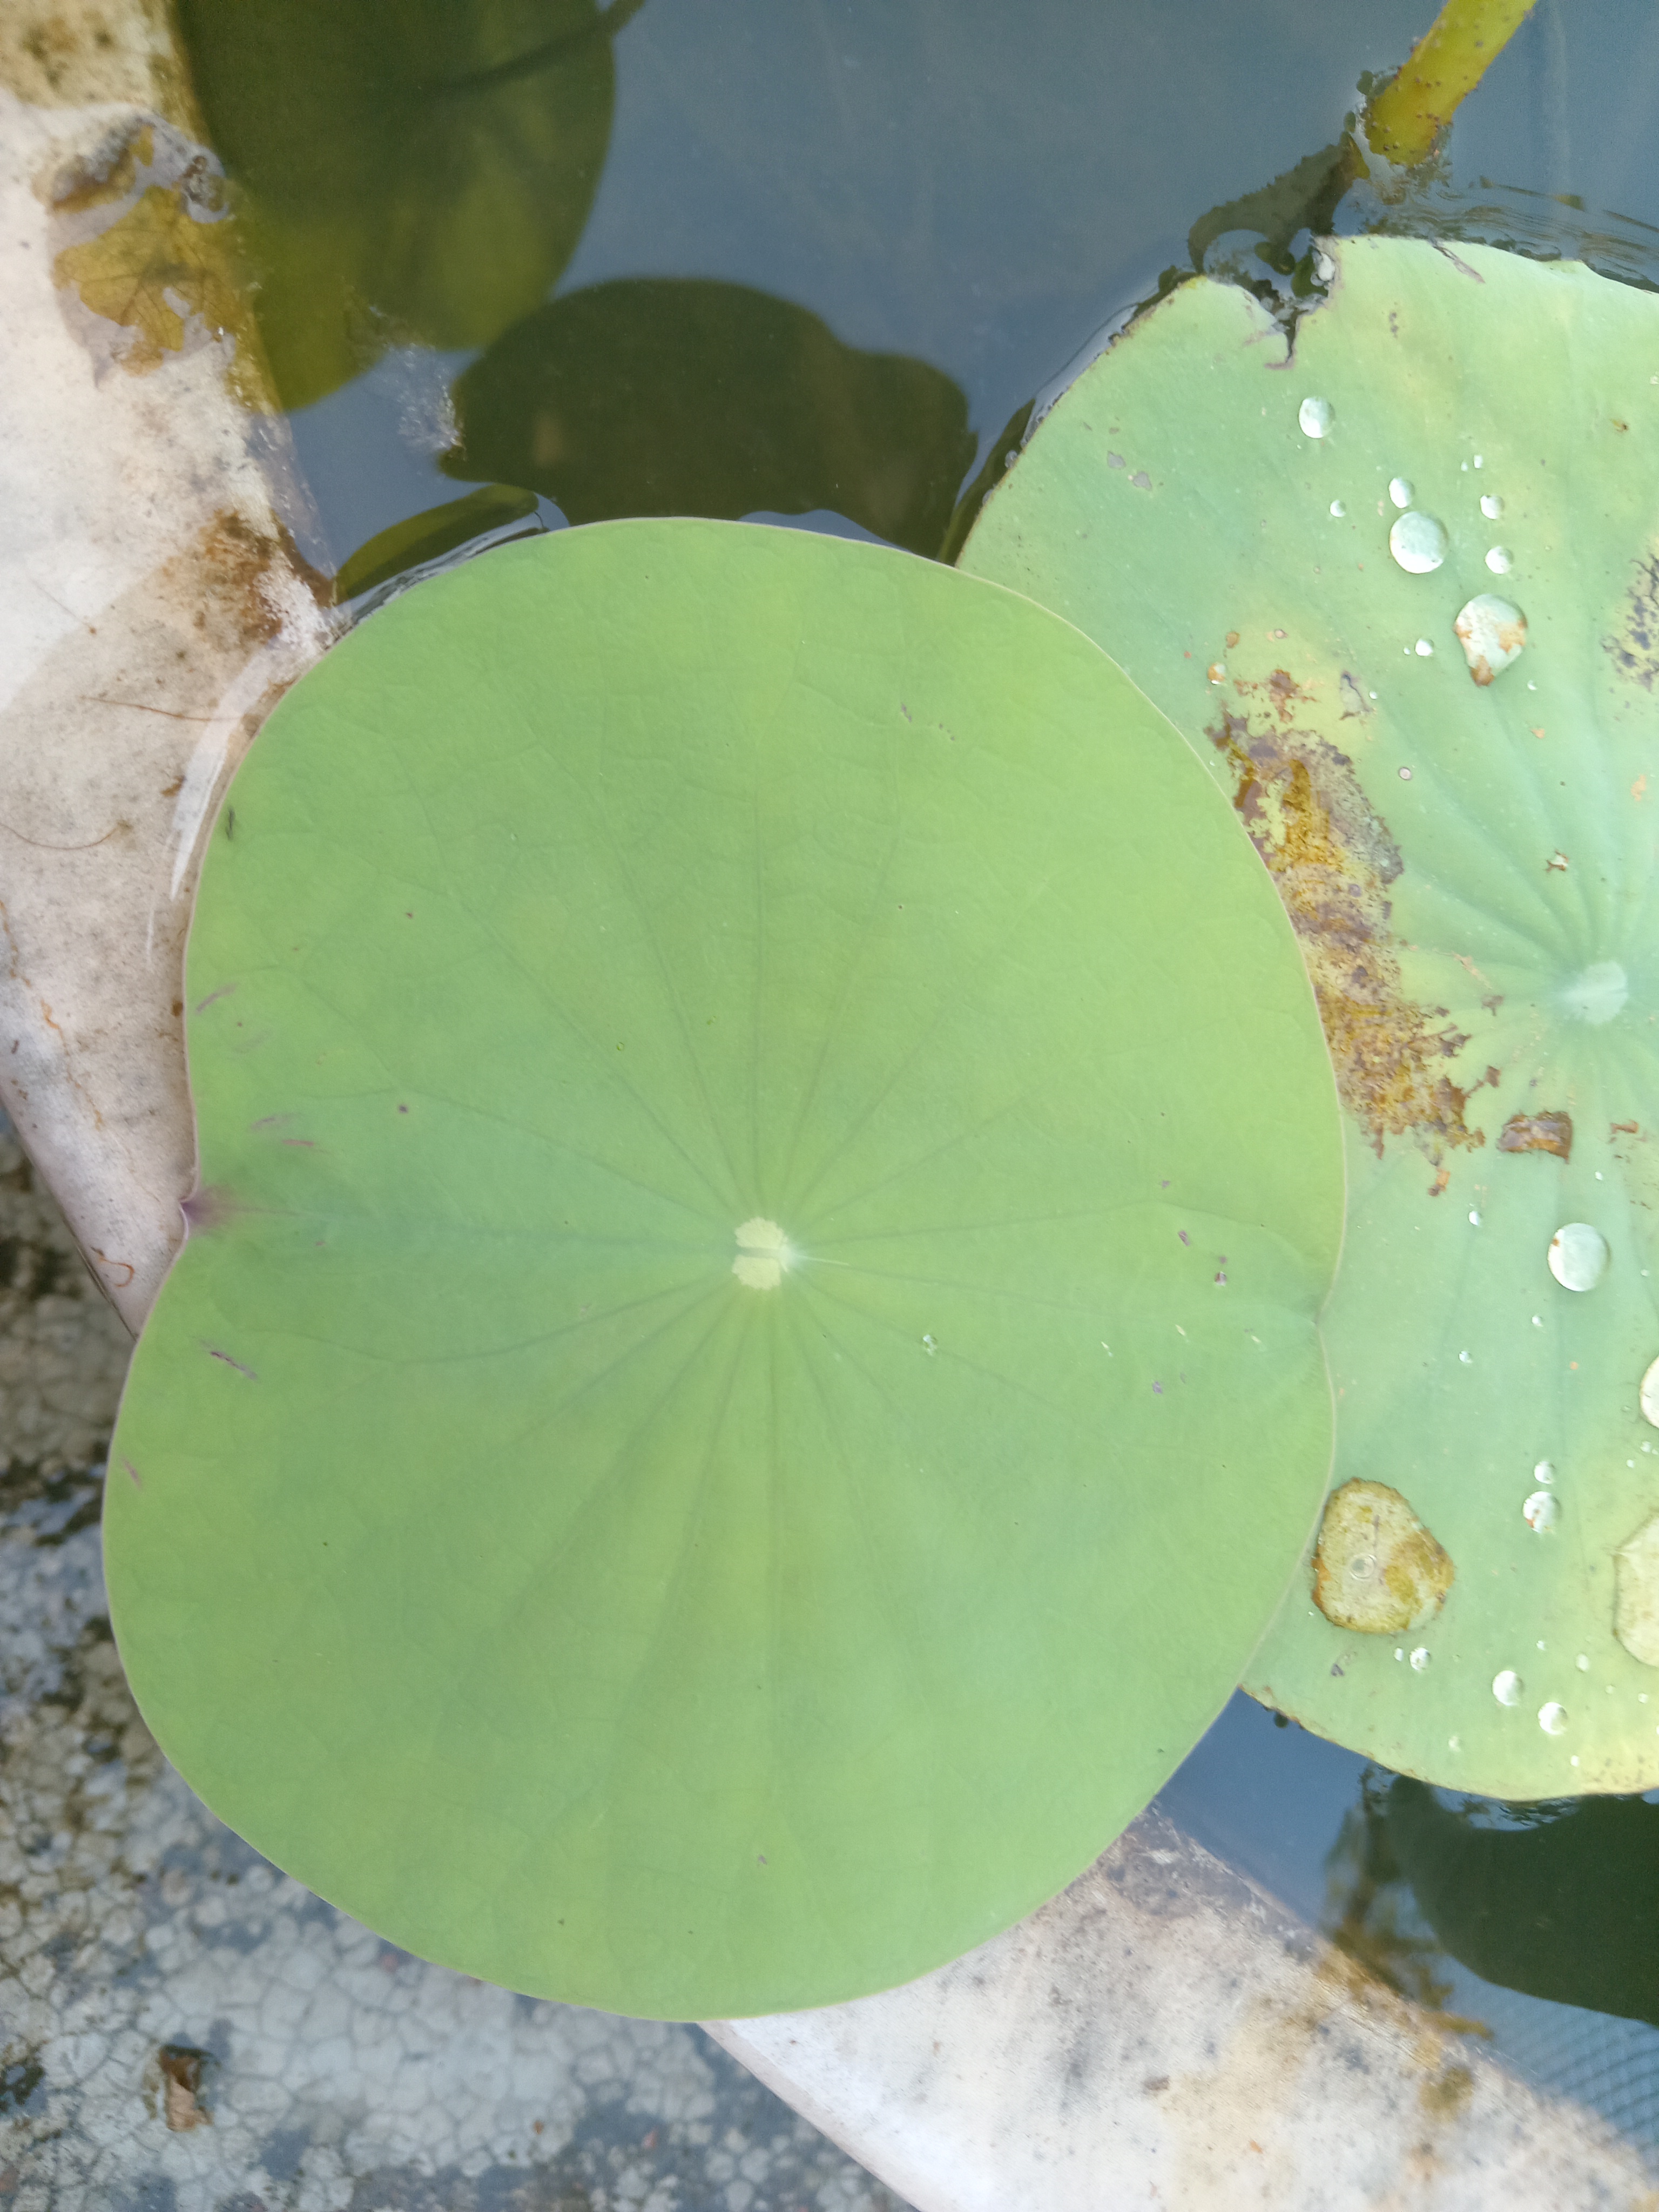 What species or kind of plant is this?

lotus
